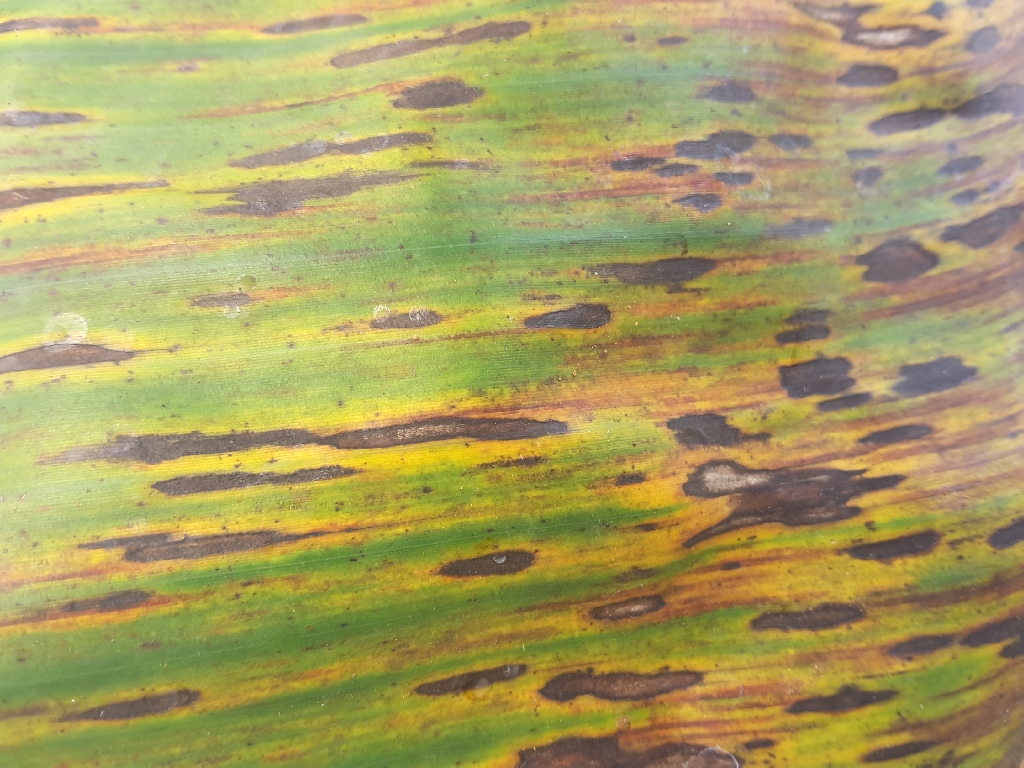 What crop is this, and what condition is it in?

banana, black sigatoka
